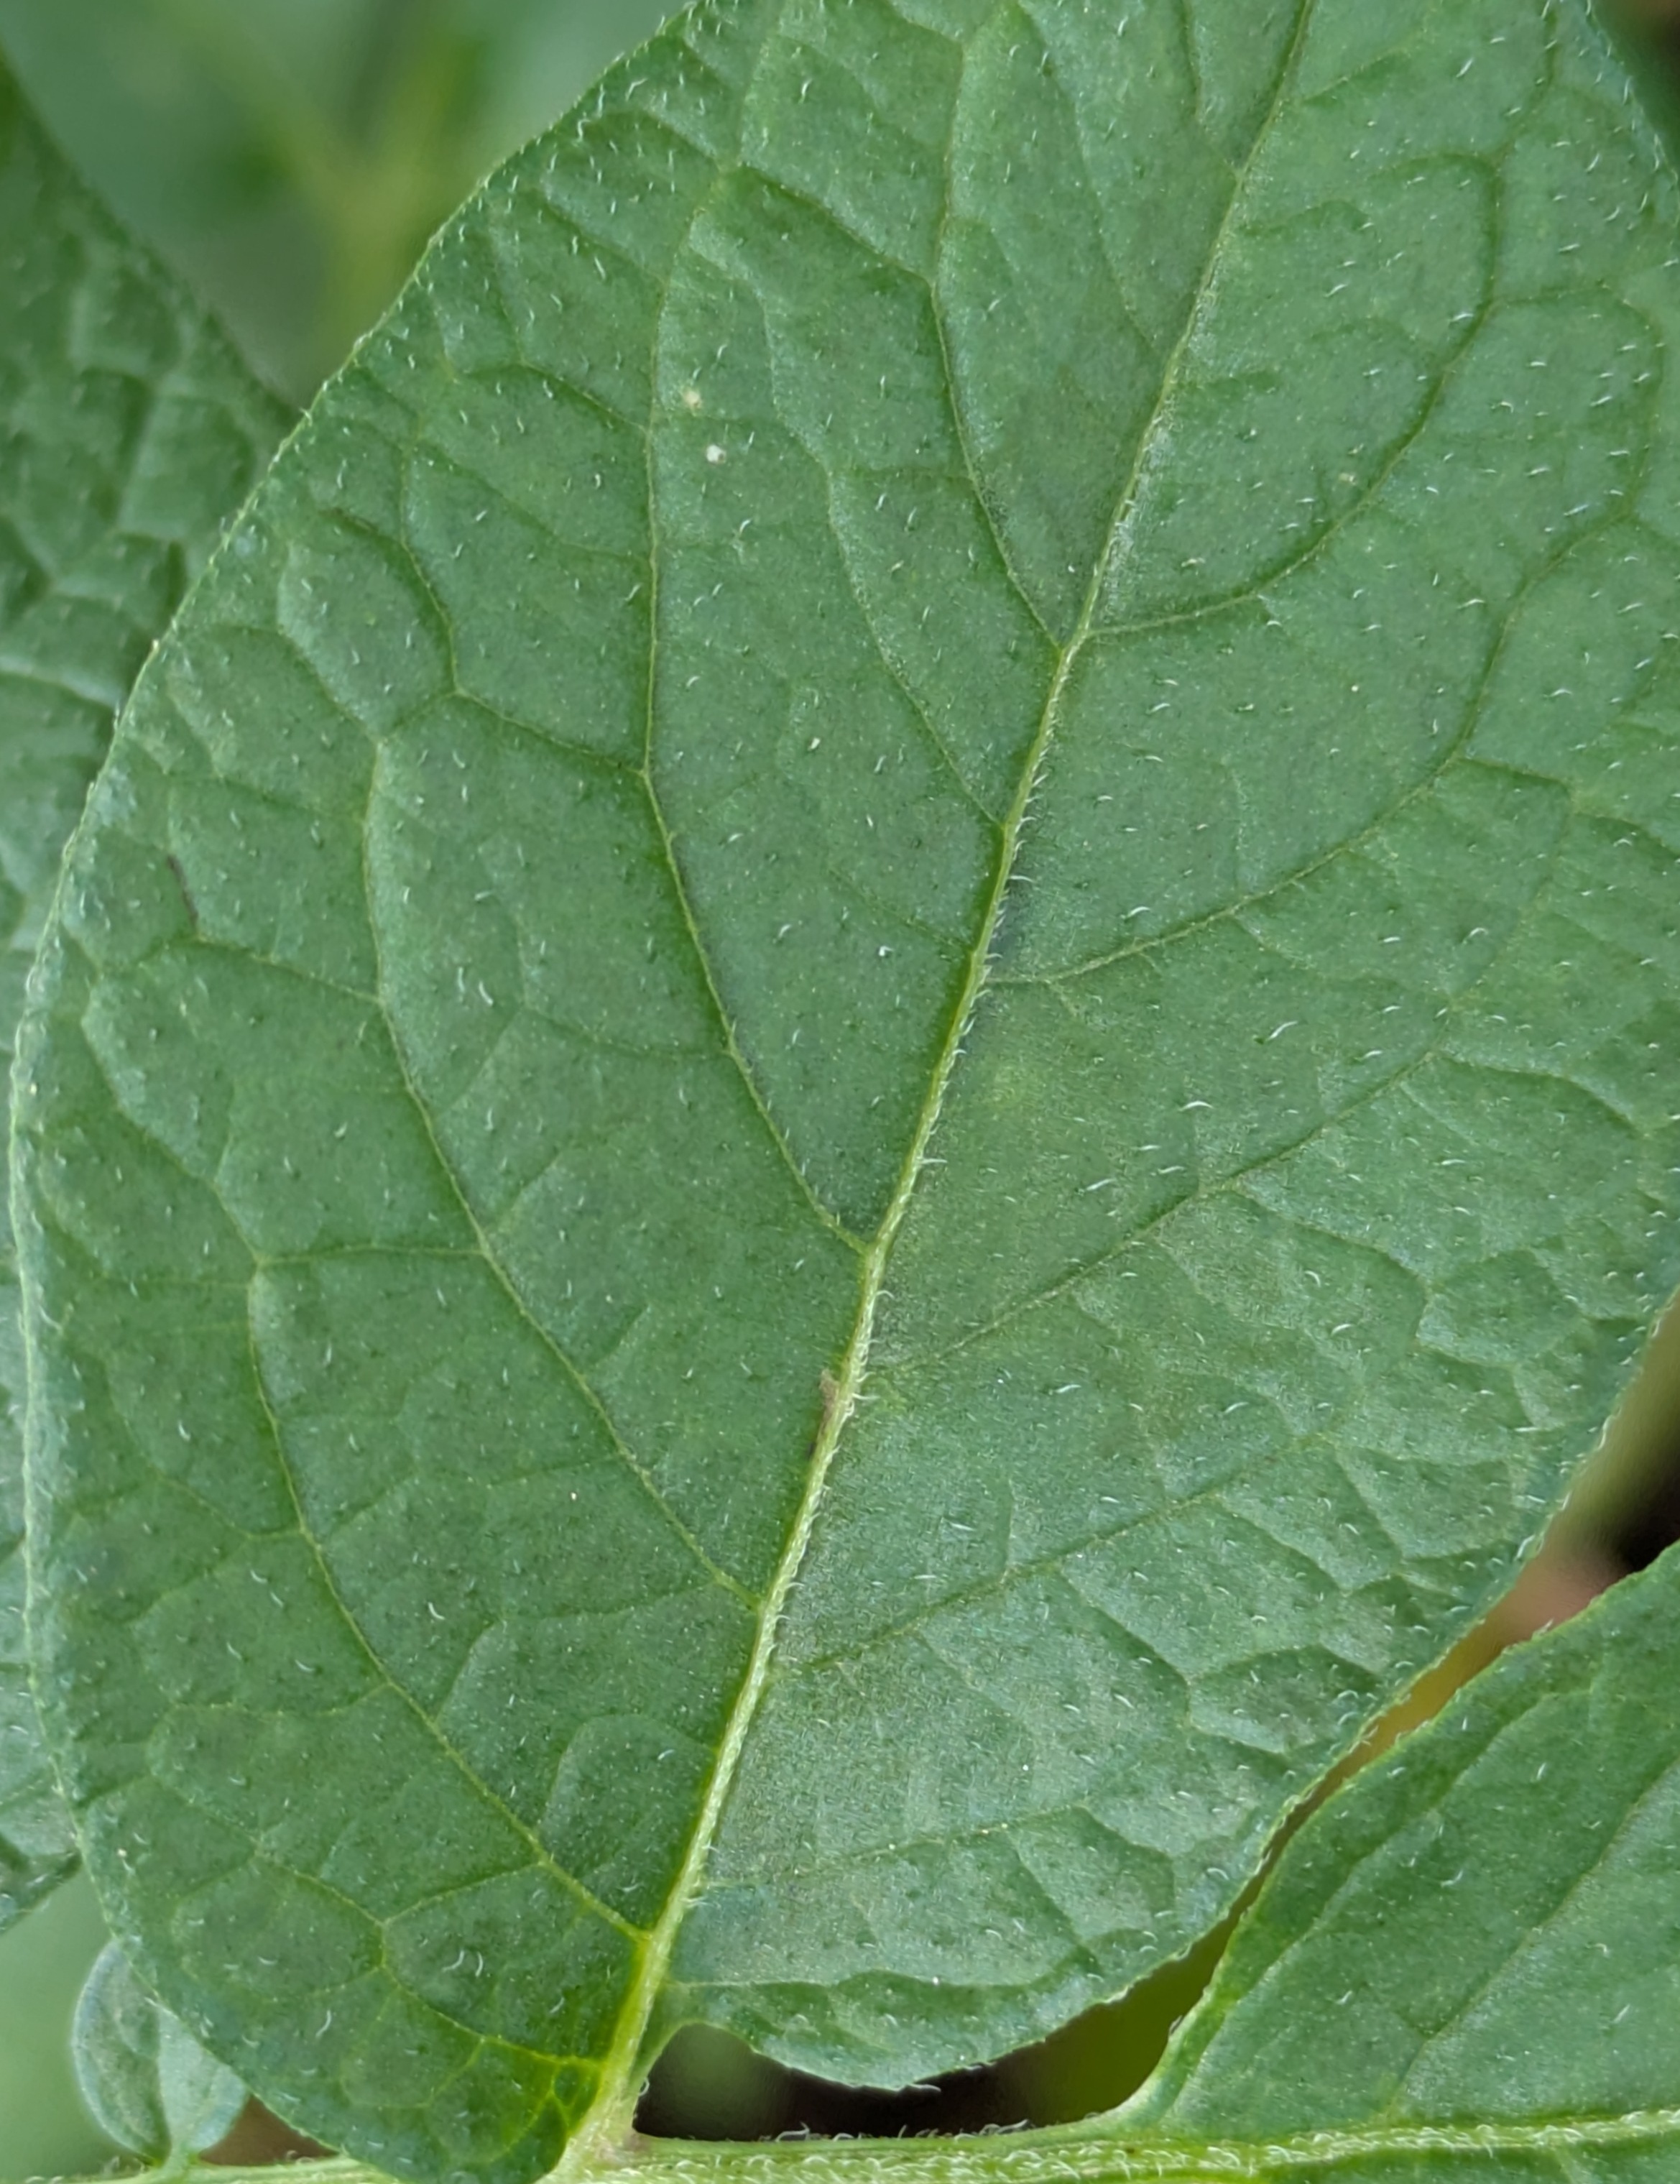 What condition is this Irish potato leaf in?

healthy
